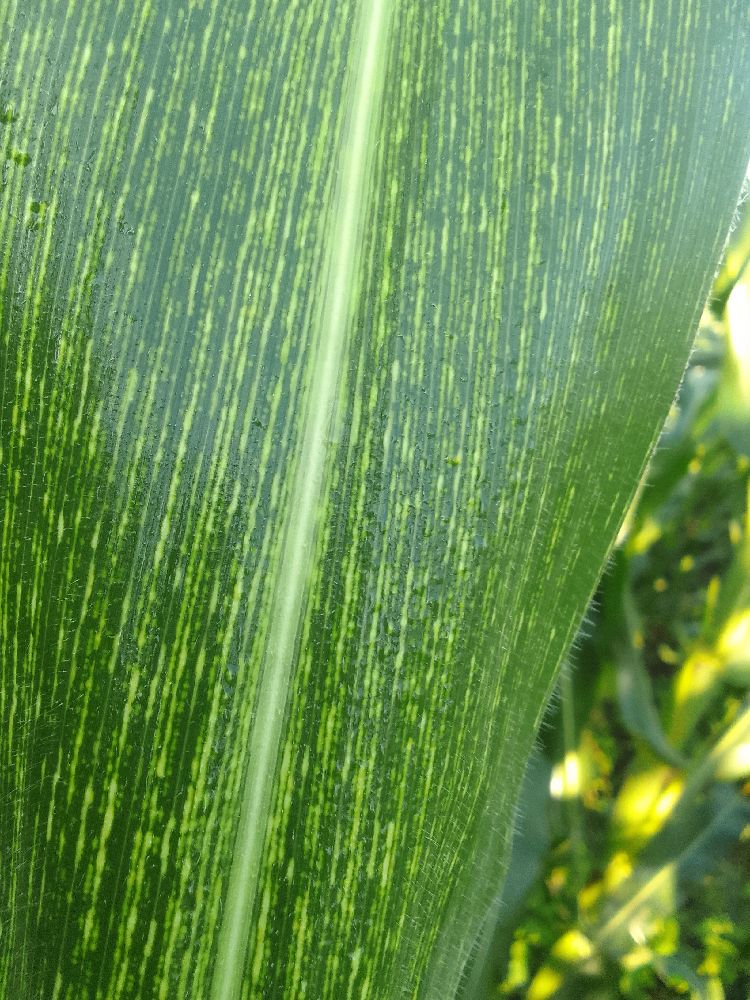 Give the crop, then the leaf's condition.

maize, maize streak virus
